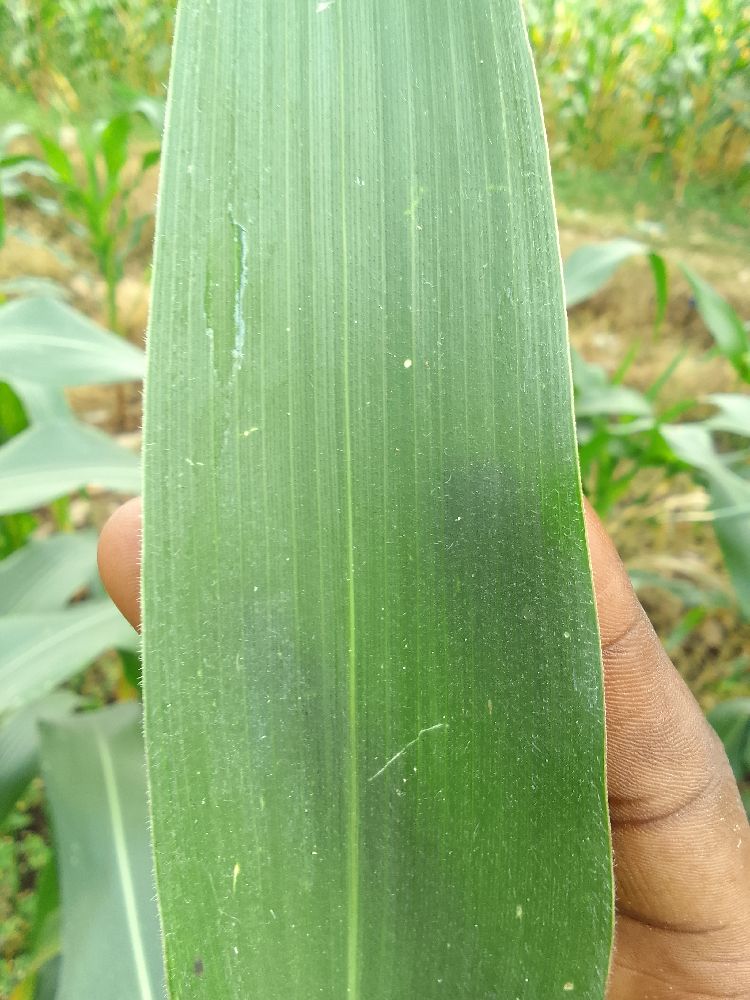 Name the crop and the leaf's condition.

maize, healthy
